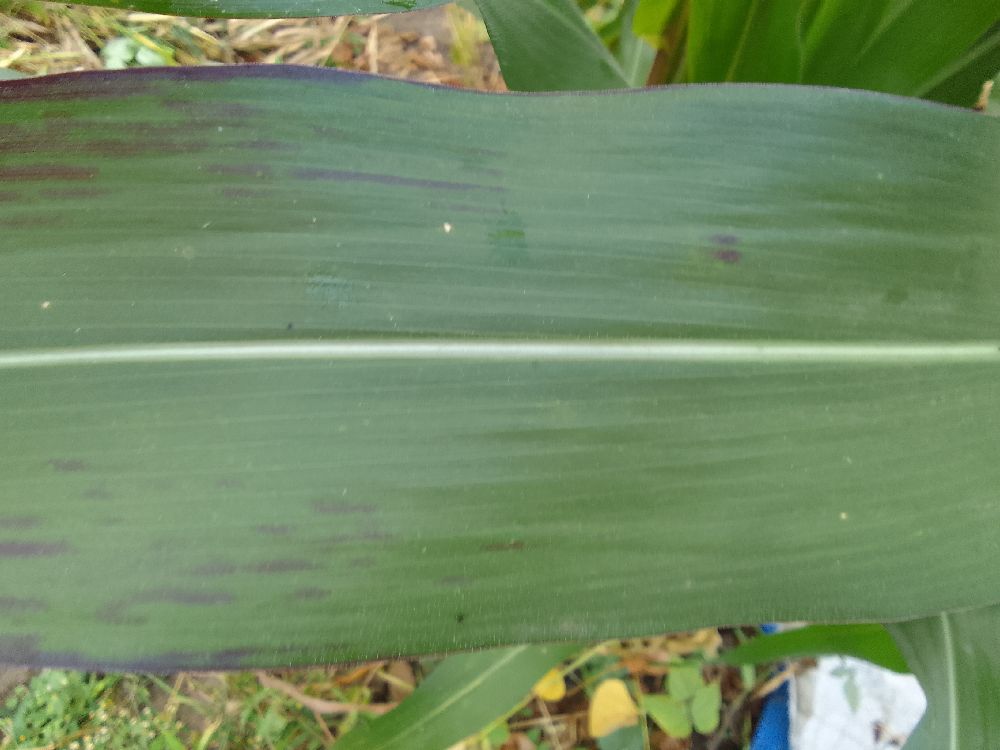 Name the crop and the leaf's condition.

maize, healthy
